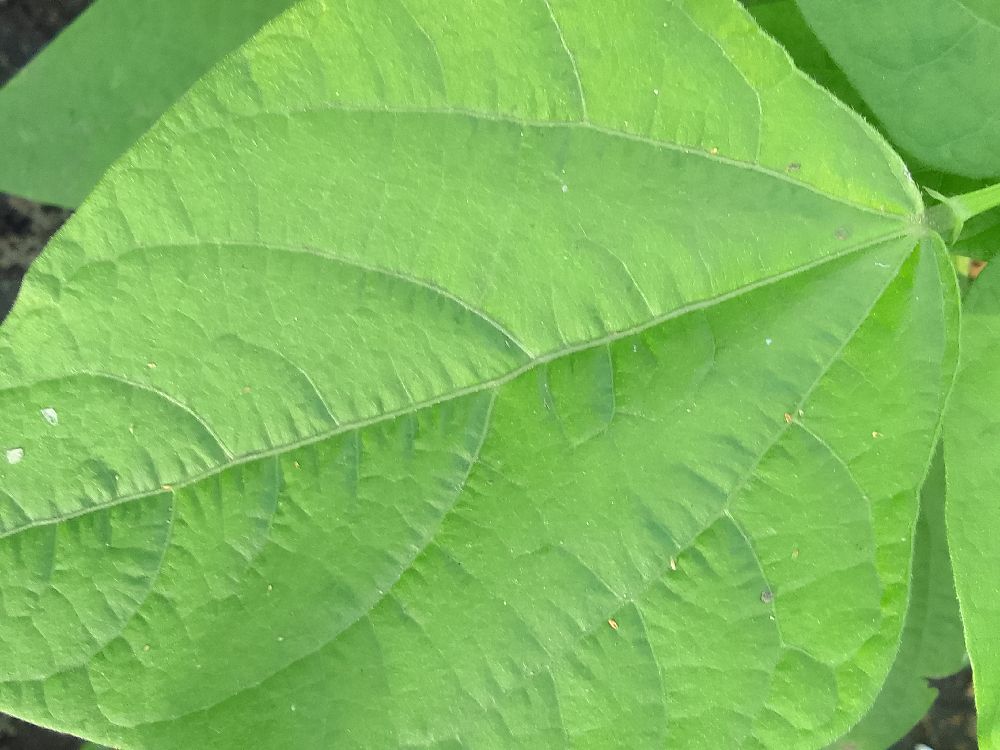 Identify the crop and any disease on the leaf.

common bean, healthy
